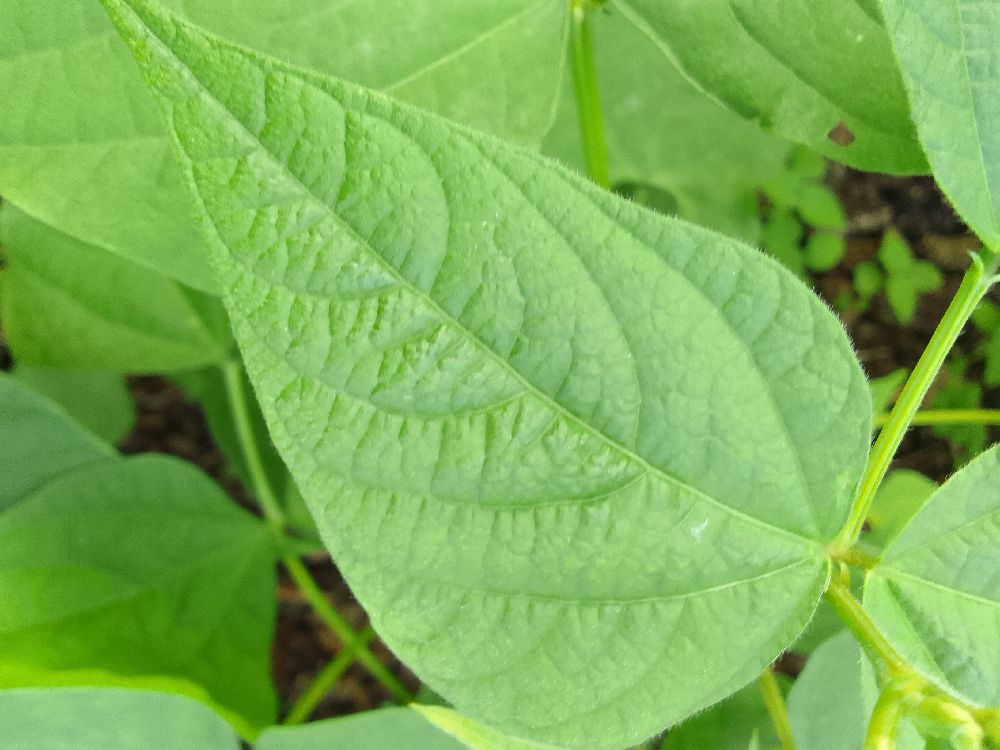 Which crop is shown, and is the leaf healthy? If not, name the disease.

common bean, healthy
